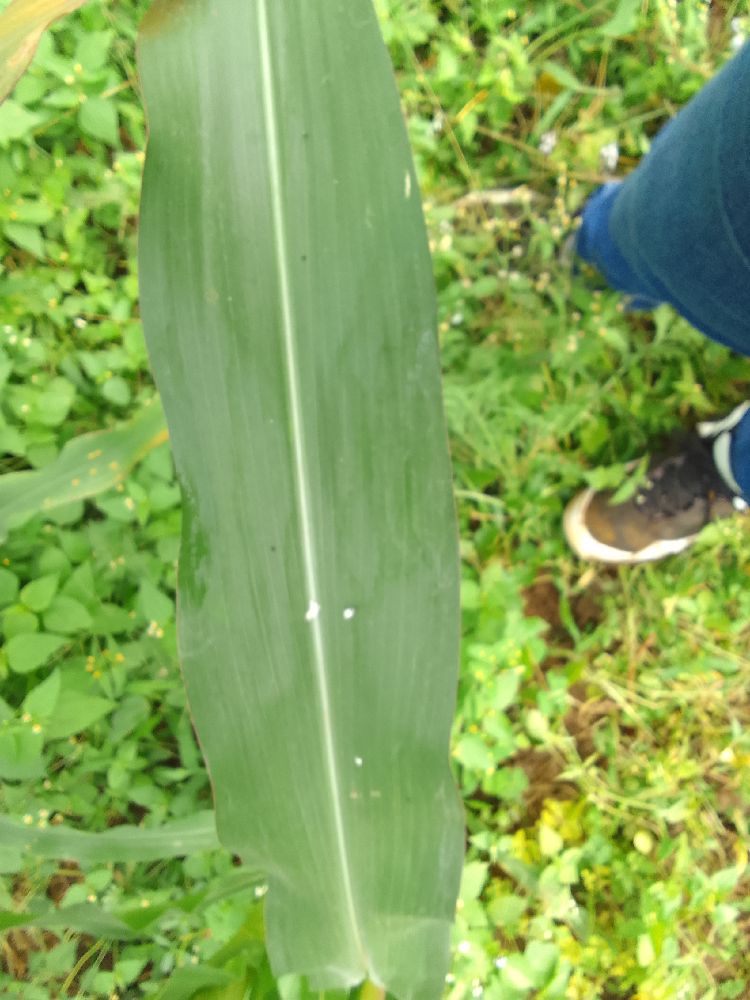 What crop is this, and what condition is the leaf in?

maize, healthy
